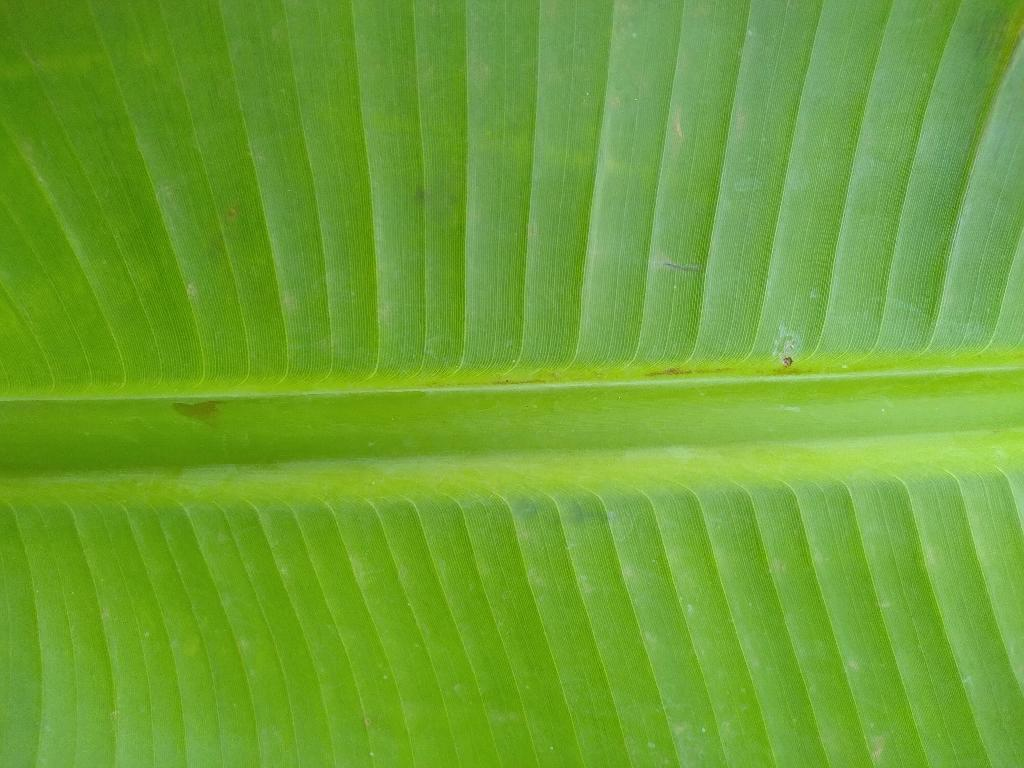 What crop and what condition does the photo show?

banana, healthy
